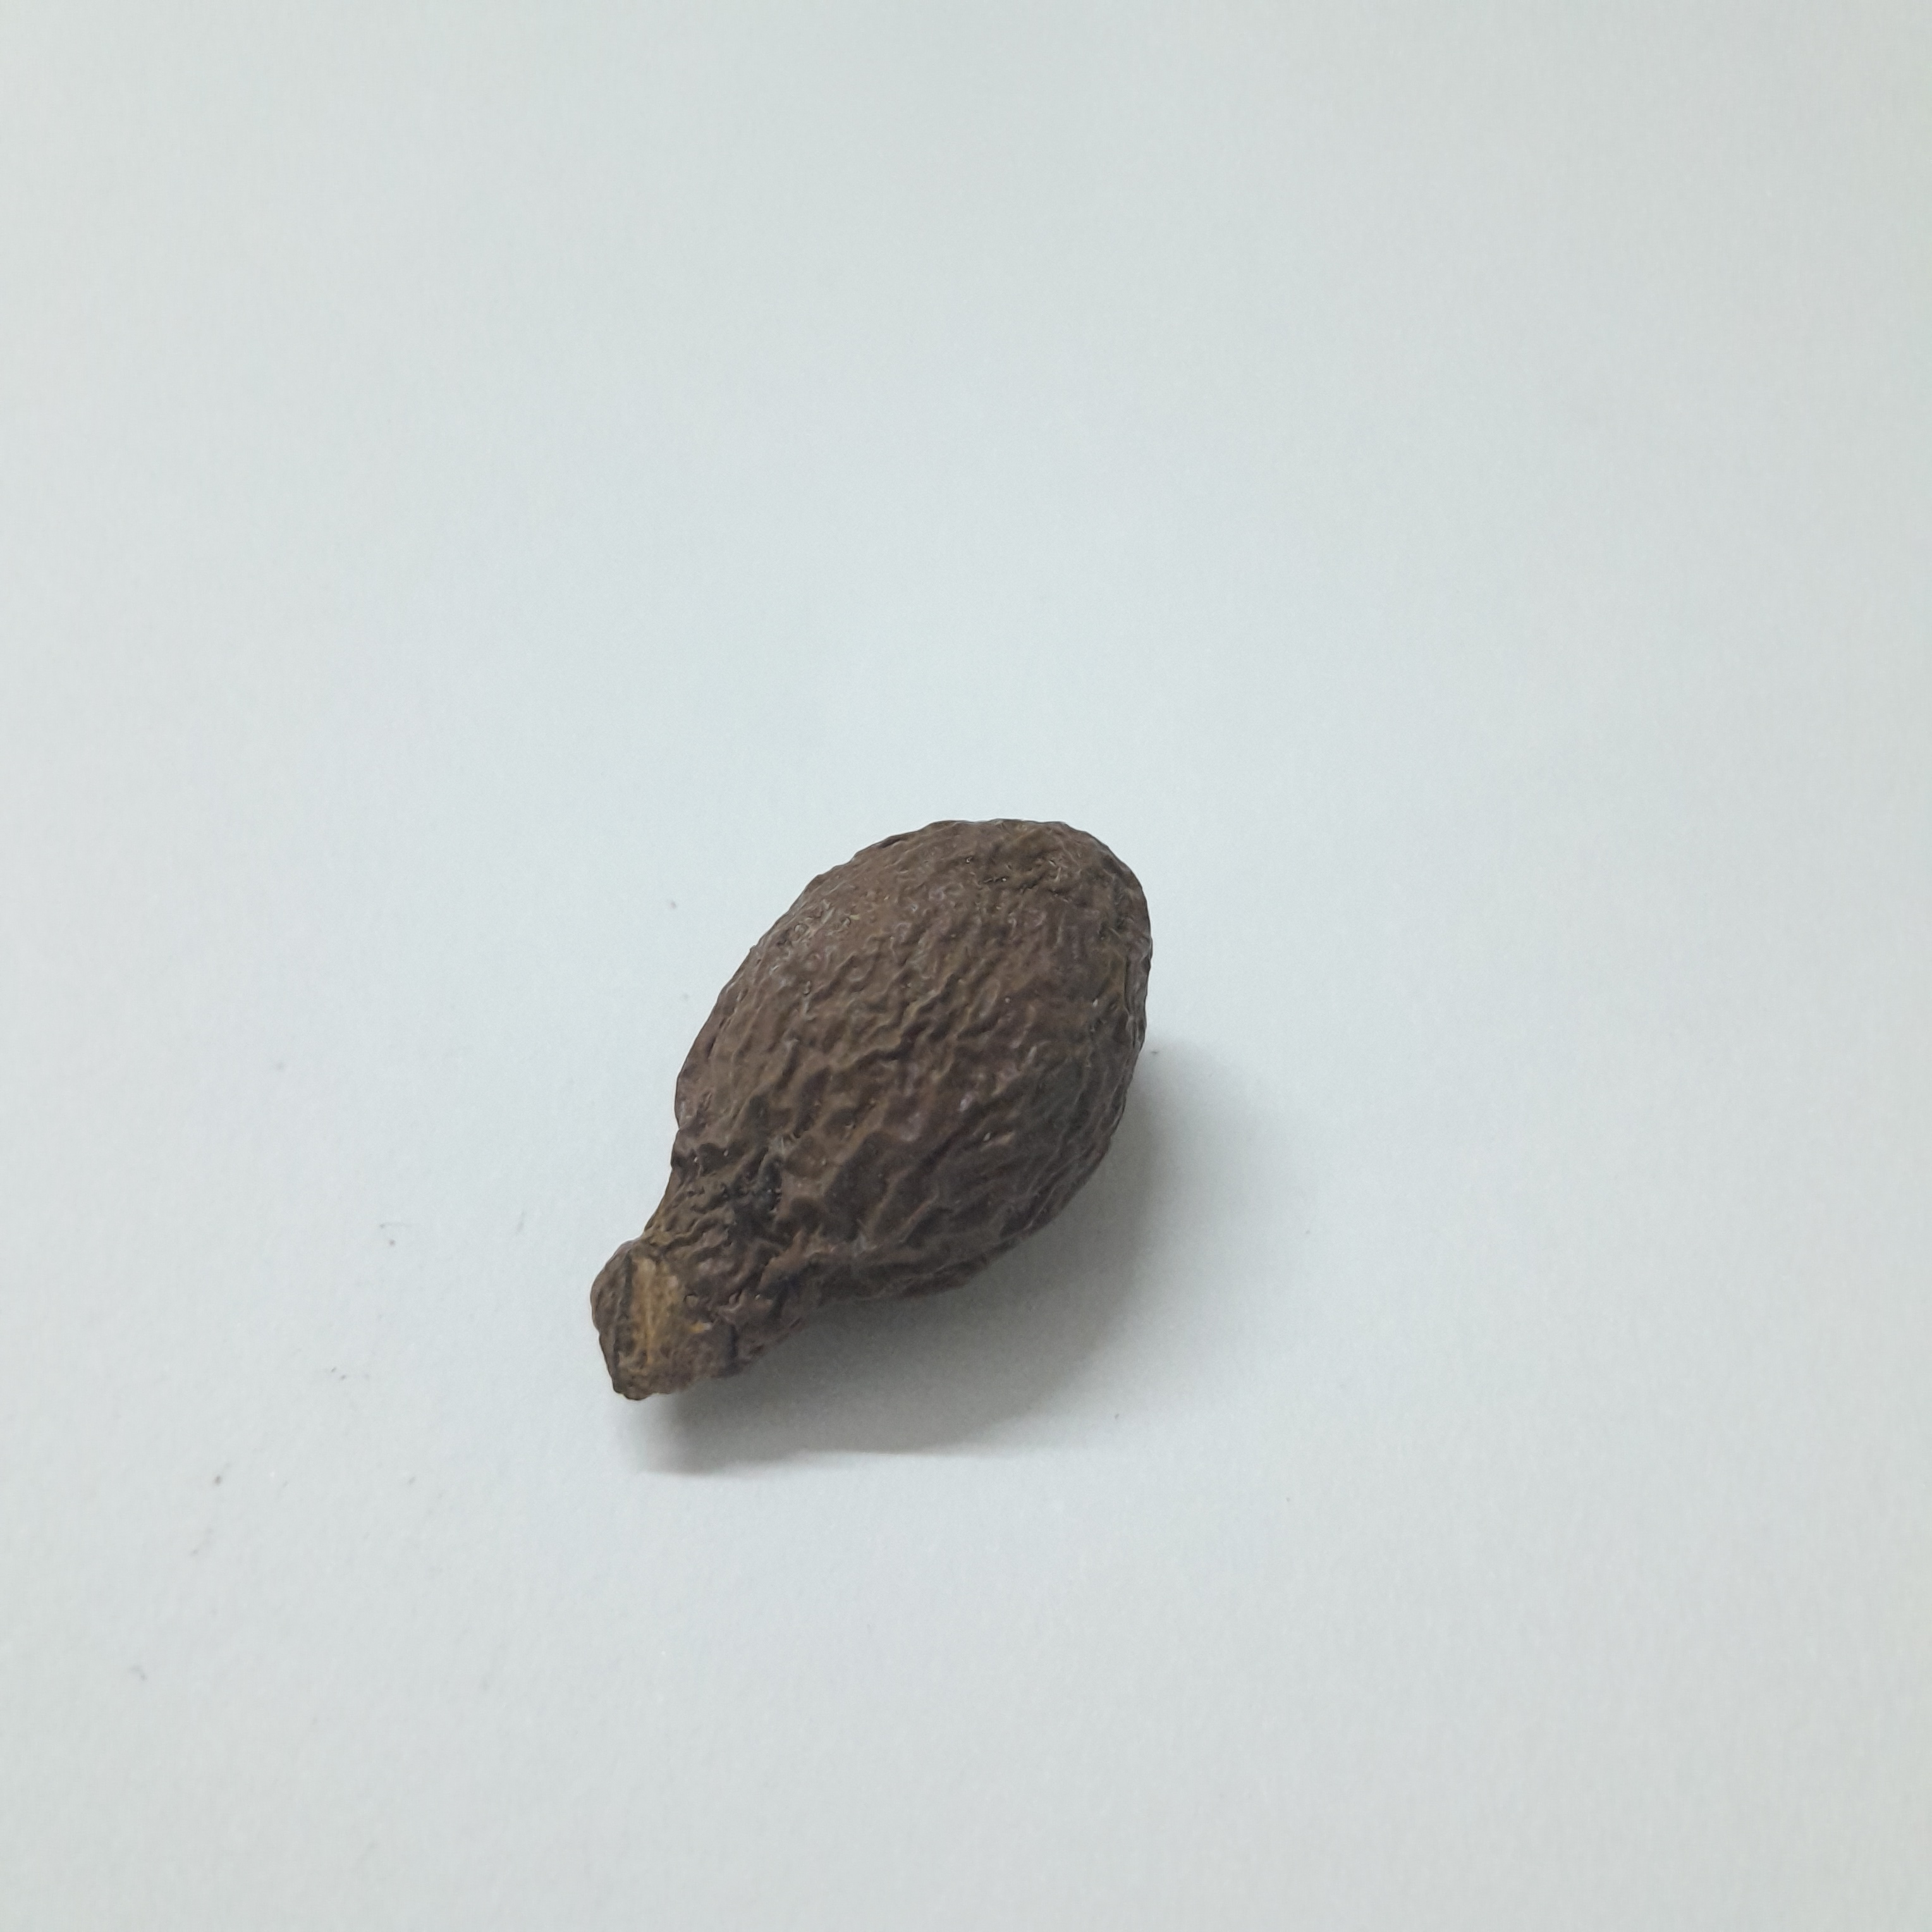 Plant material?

niranjanphal
